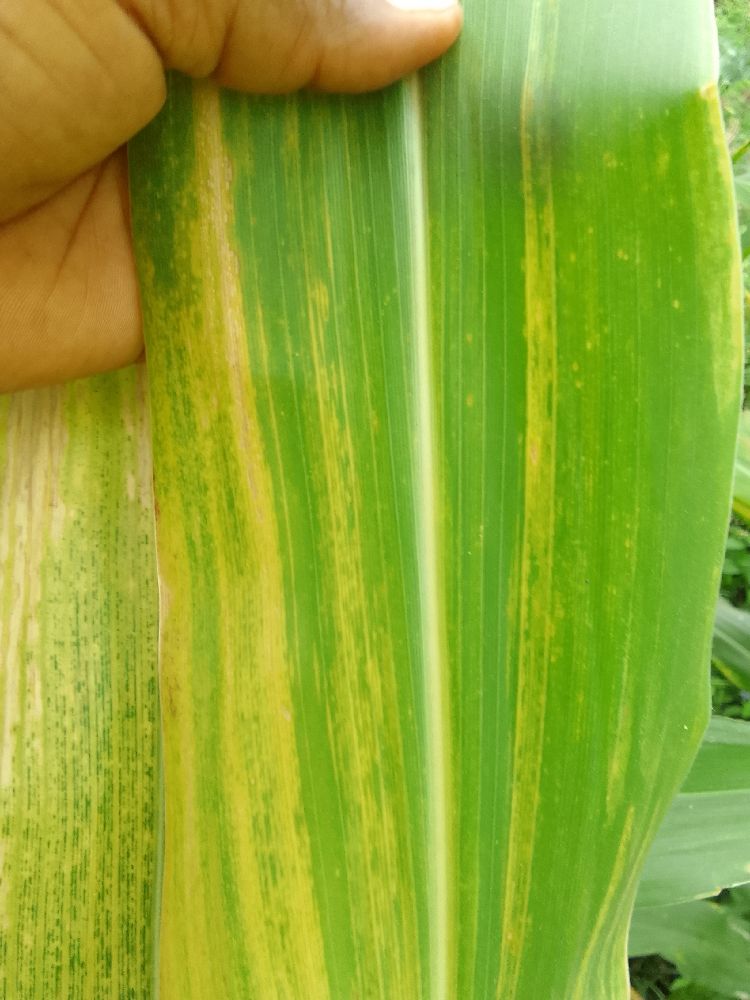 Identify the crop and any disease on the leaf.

maize, maize lethal necrosis
